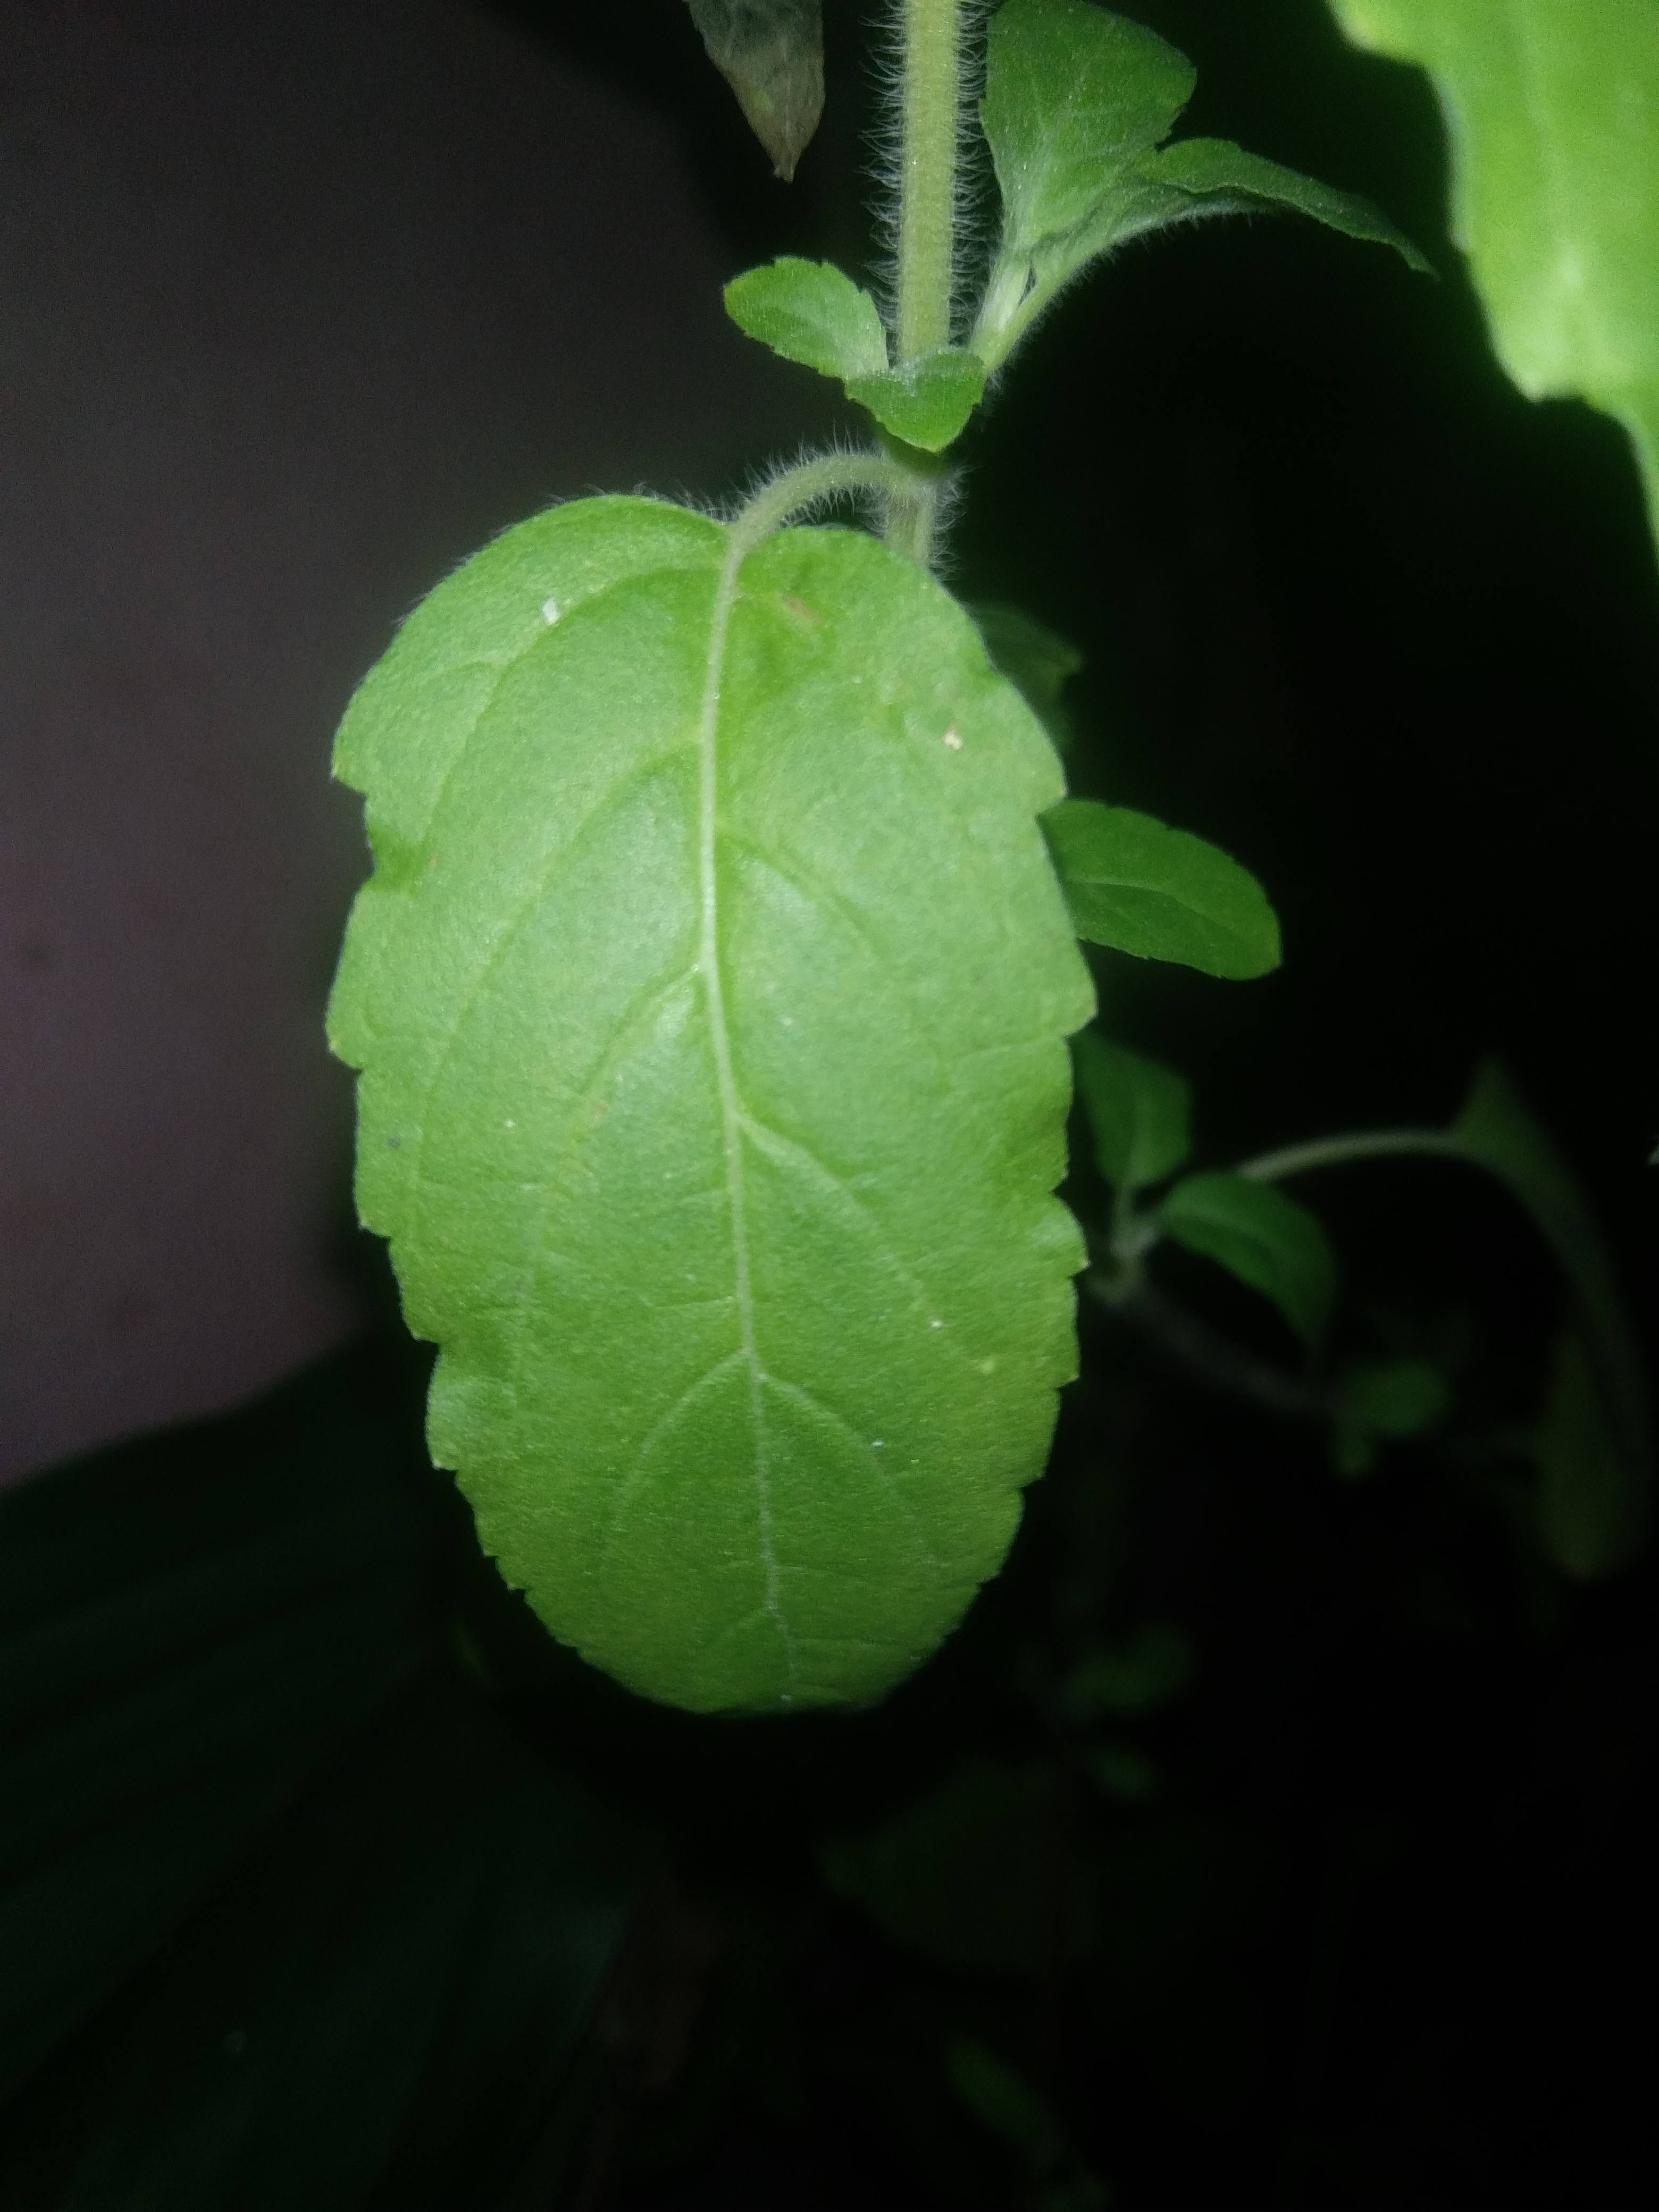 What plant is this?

tulshi
